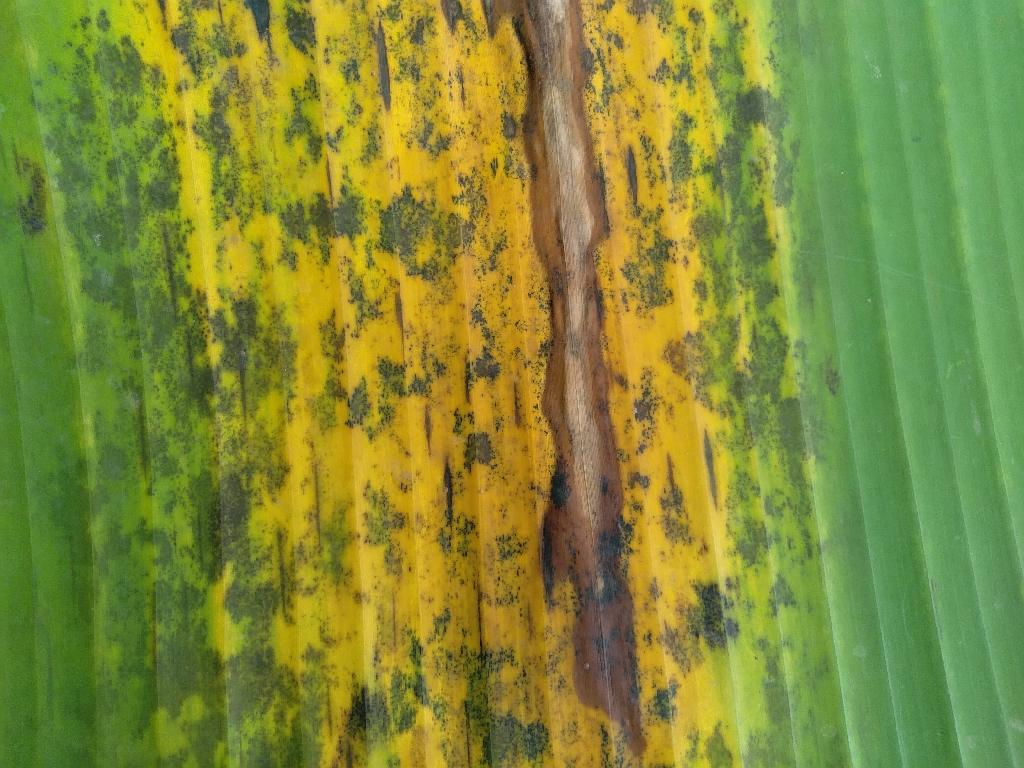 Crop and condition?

banana, black sigatoka
